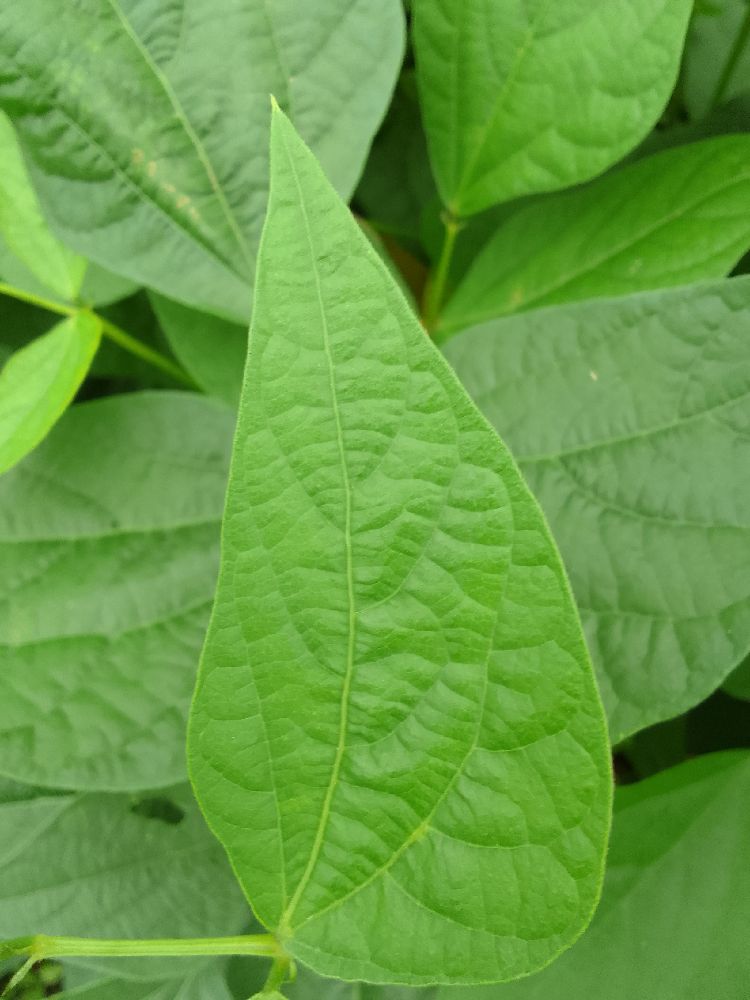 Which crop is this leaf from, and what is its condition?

common bean, healthy
